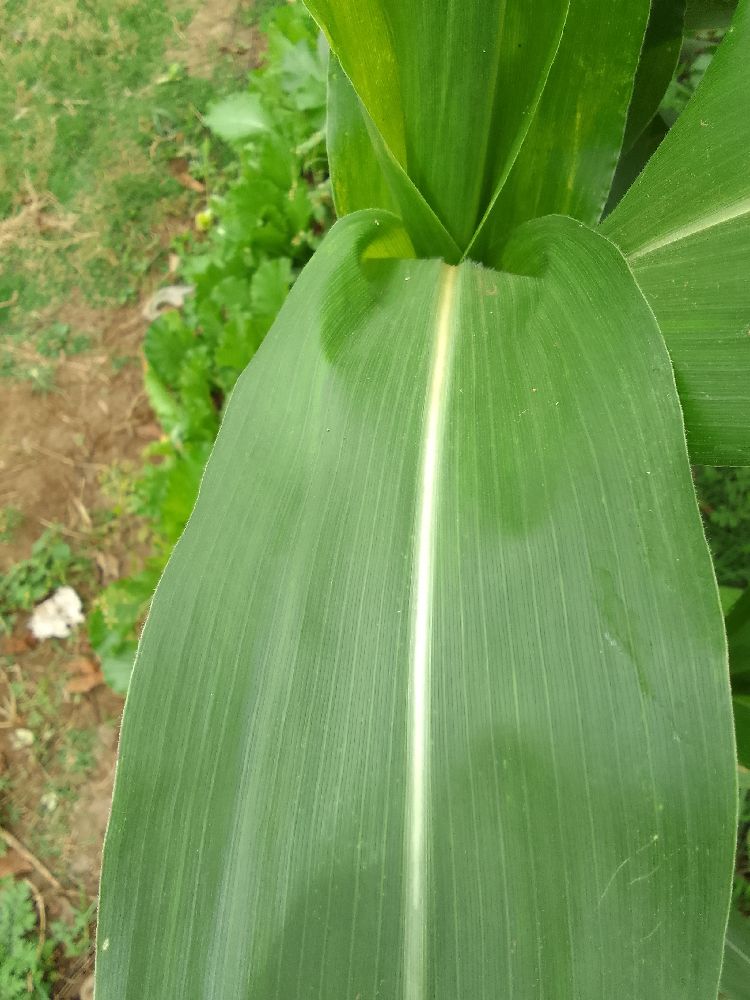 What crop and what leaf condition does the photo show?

maize, healthy
